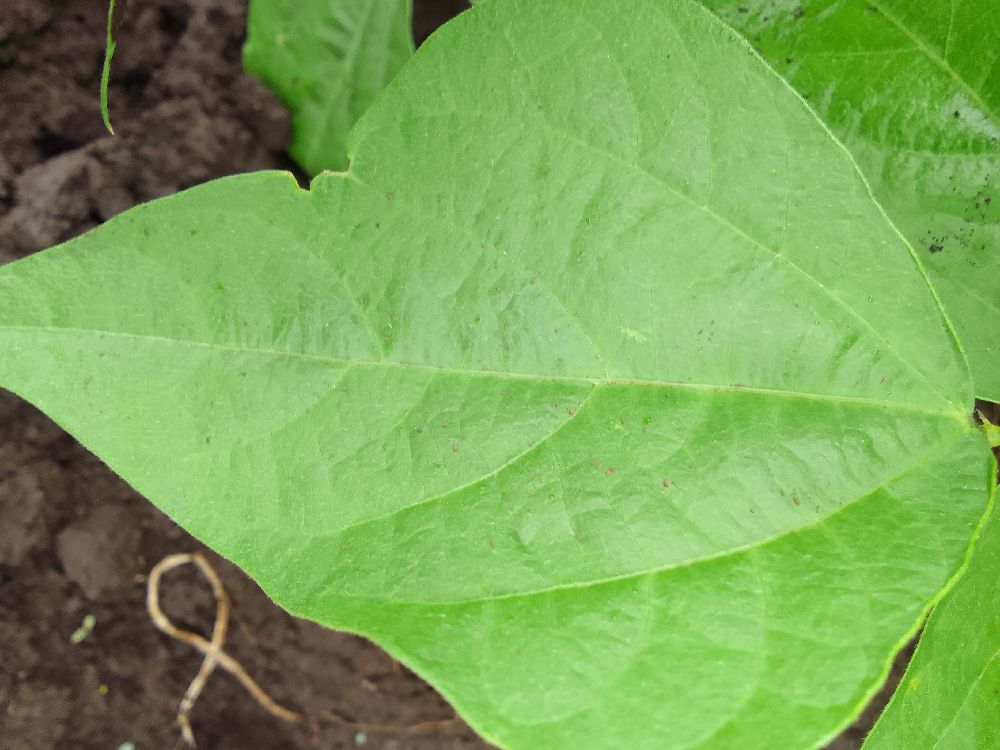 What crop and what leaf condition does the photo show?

common bean, healthy
